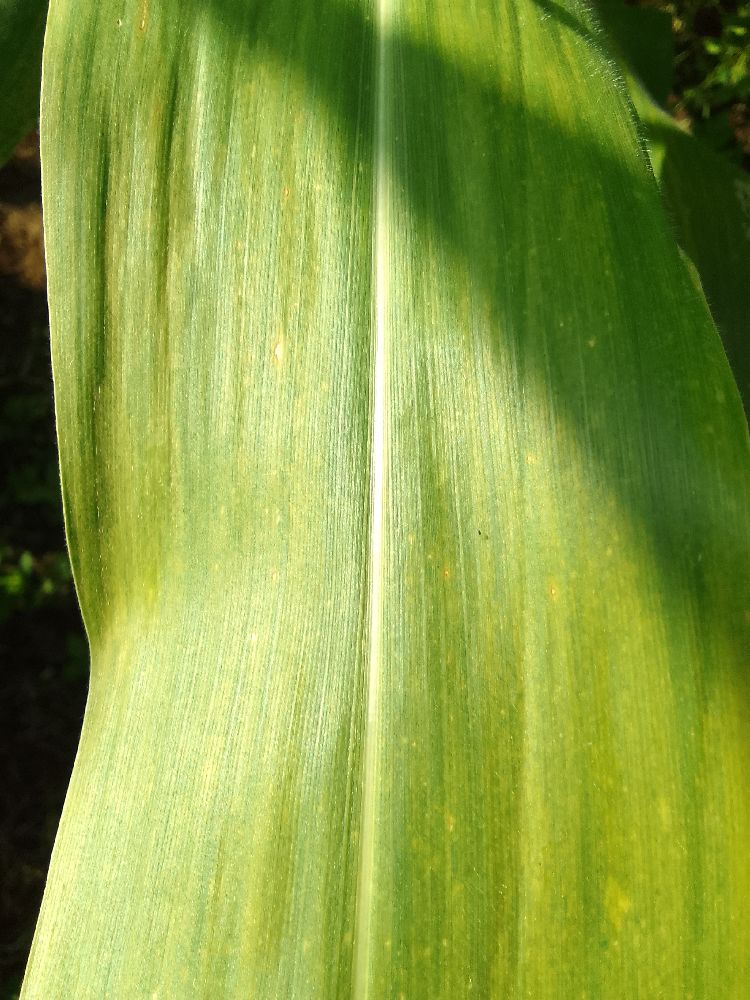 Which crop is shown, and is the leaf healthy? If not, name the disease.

maize, maize lethal necrosis
